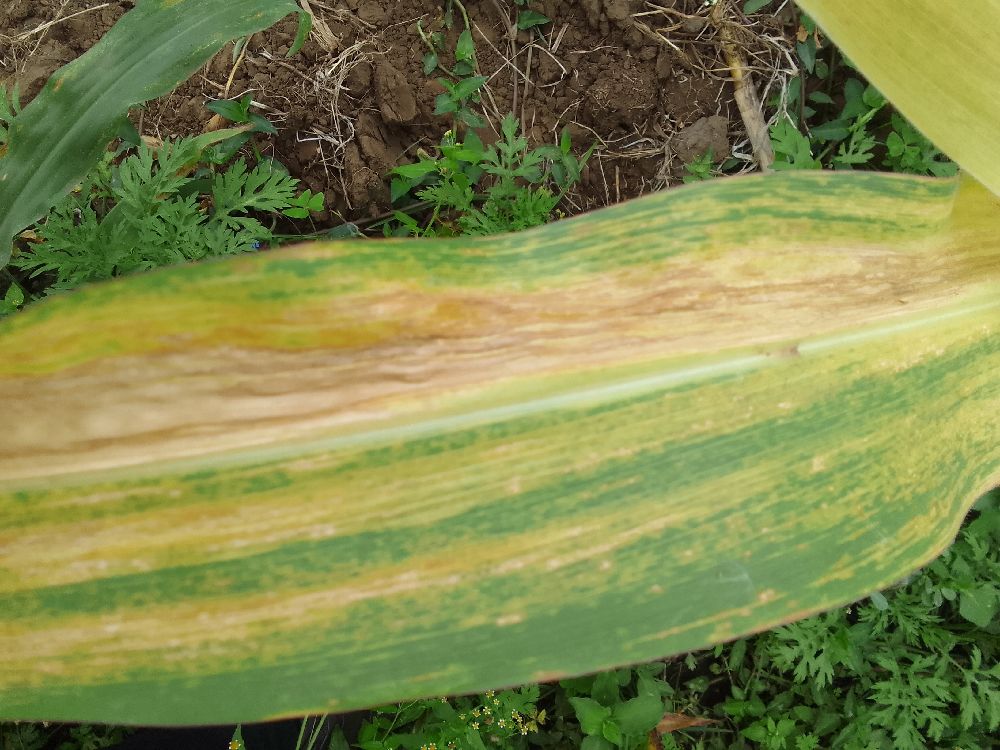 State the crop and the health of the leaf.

maize, maize lethal necrosis
